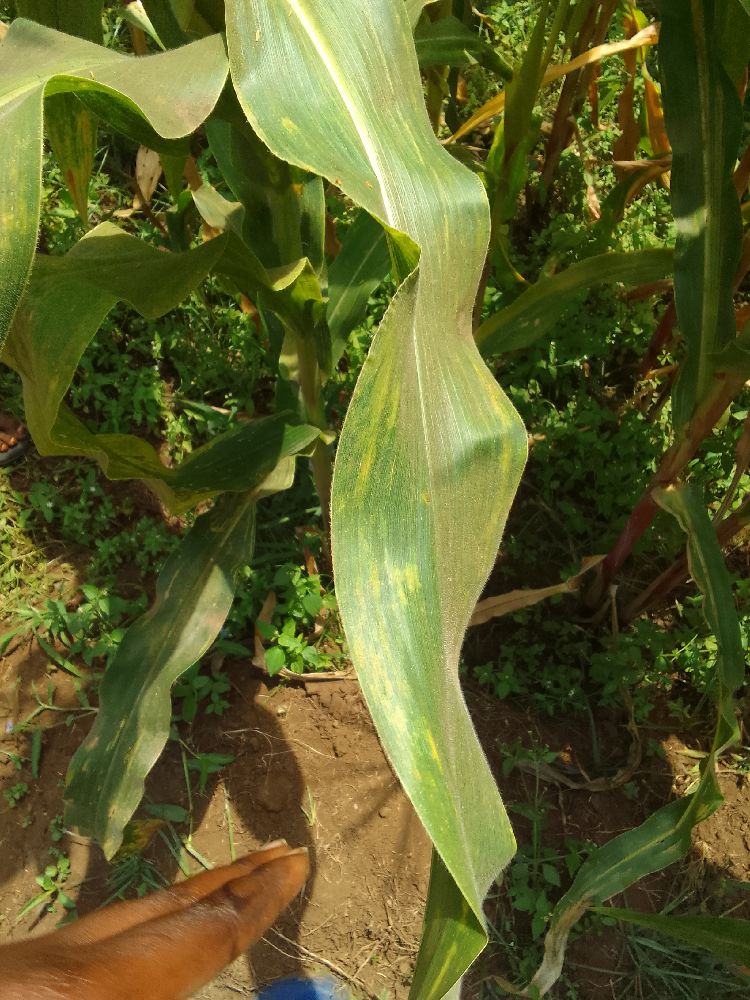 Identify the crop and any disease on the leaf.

maize, maize lethal necrosis
